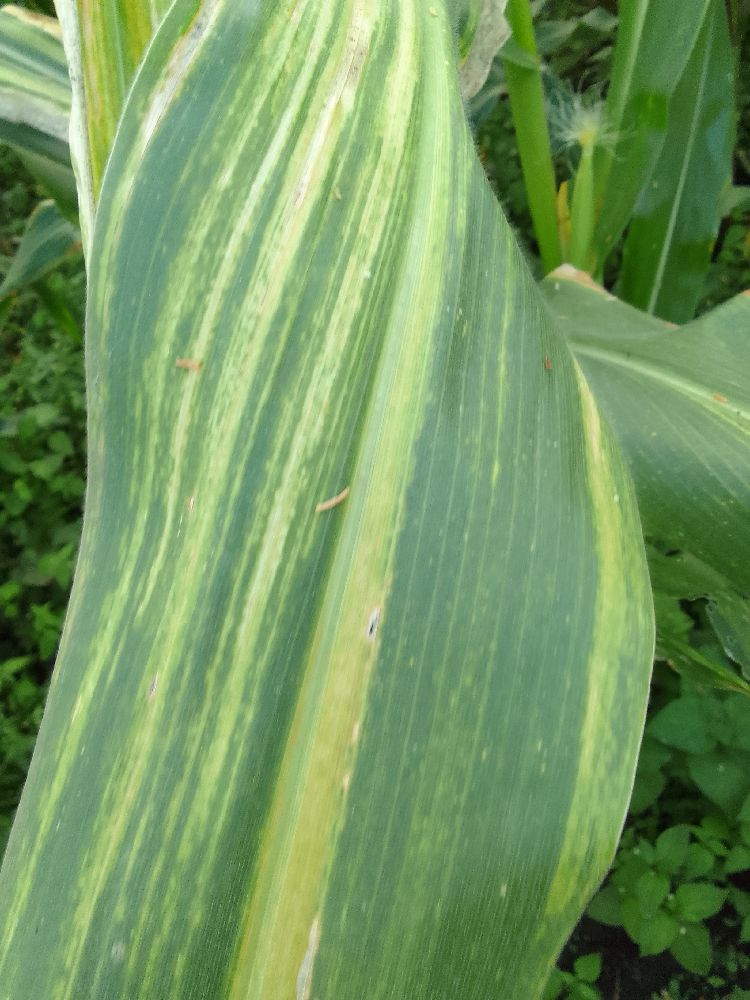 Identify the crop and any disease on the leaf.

maize, maize lethal necrosis
